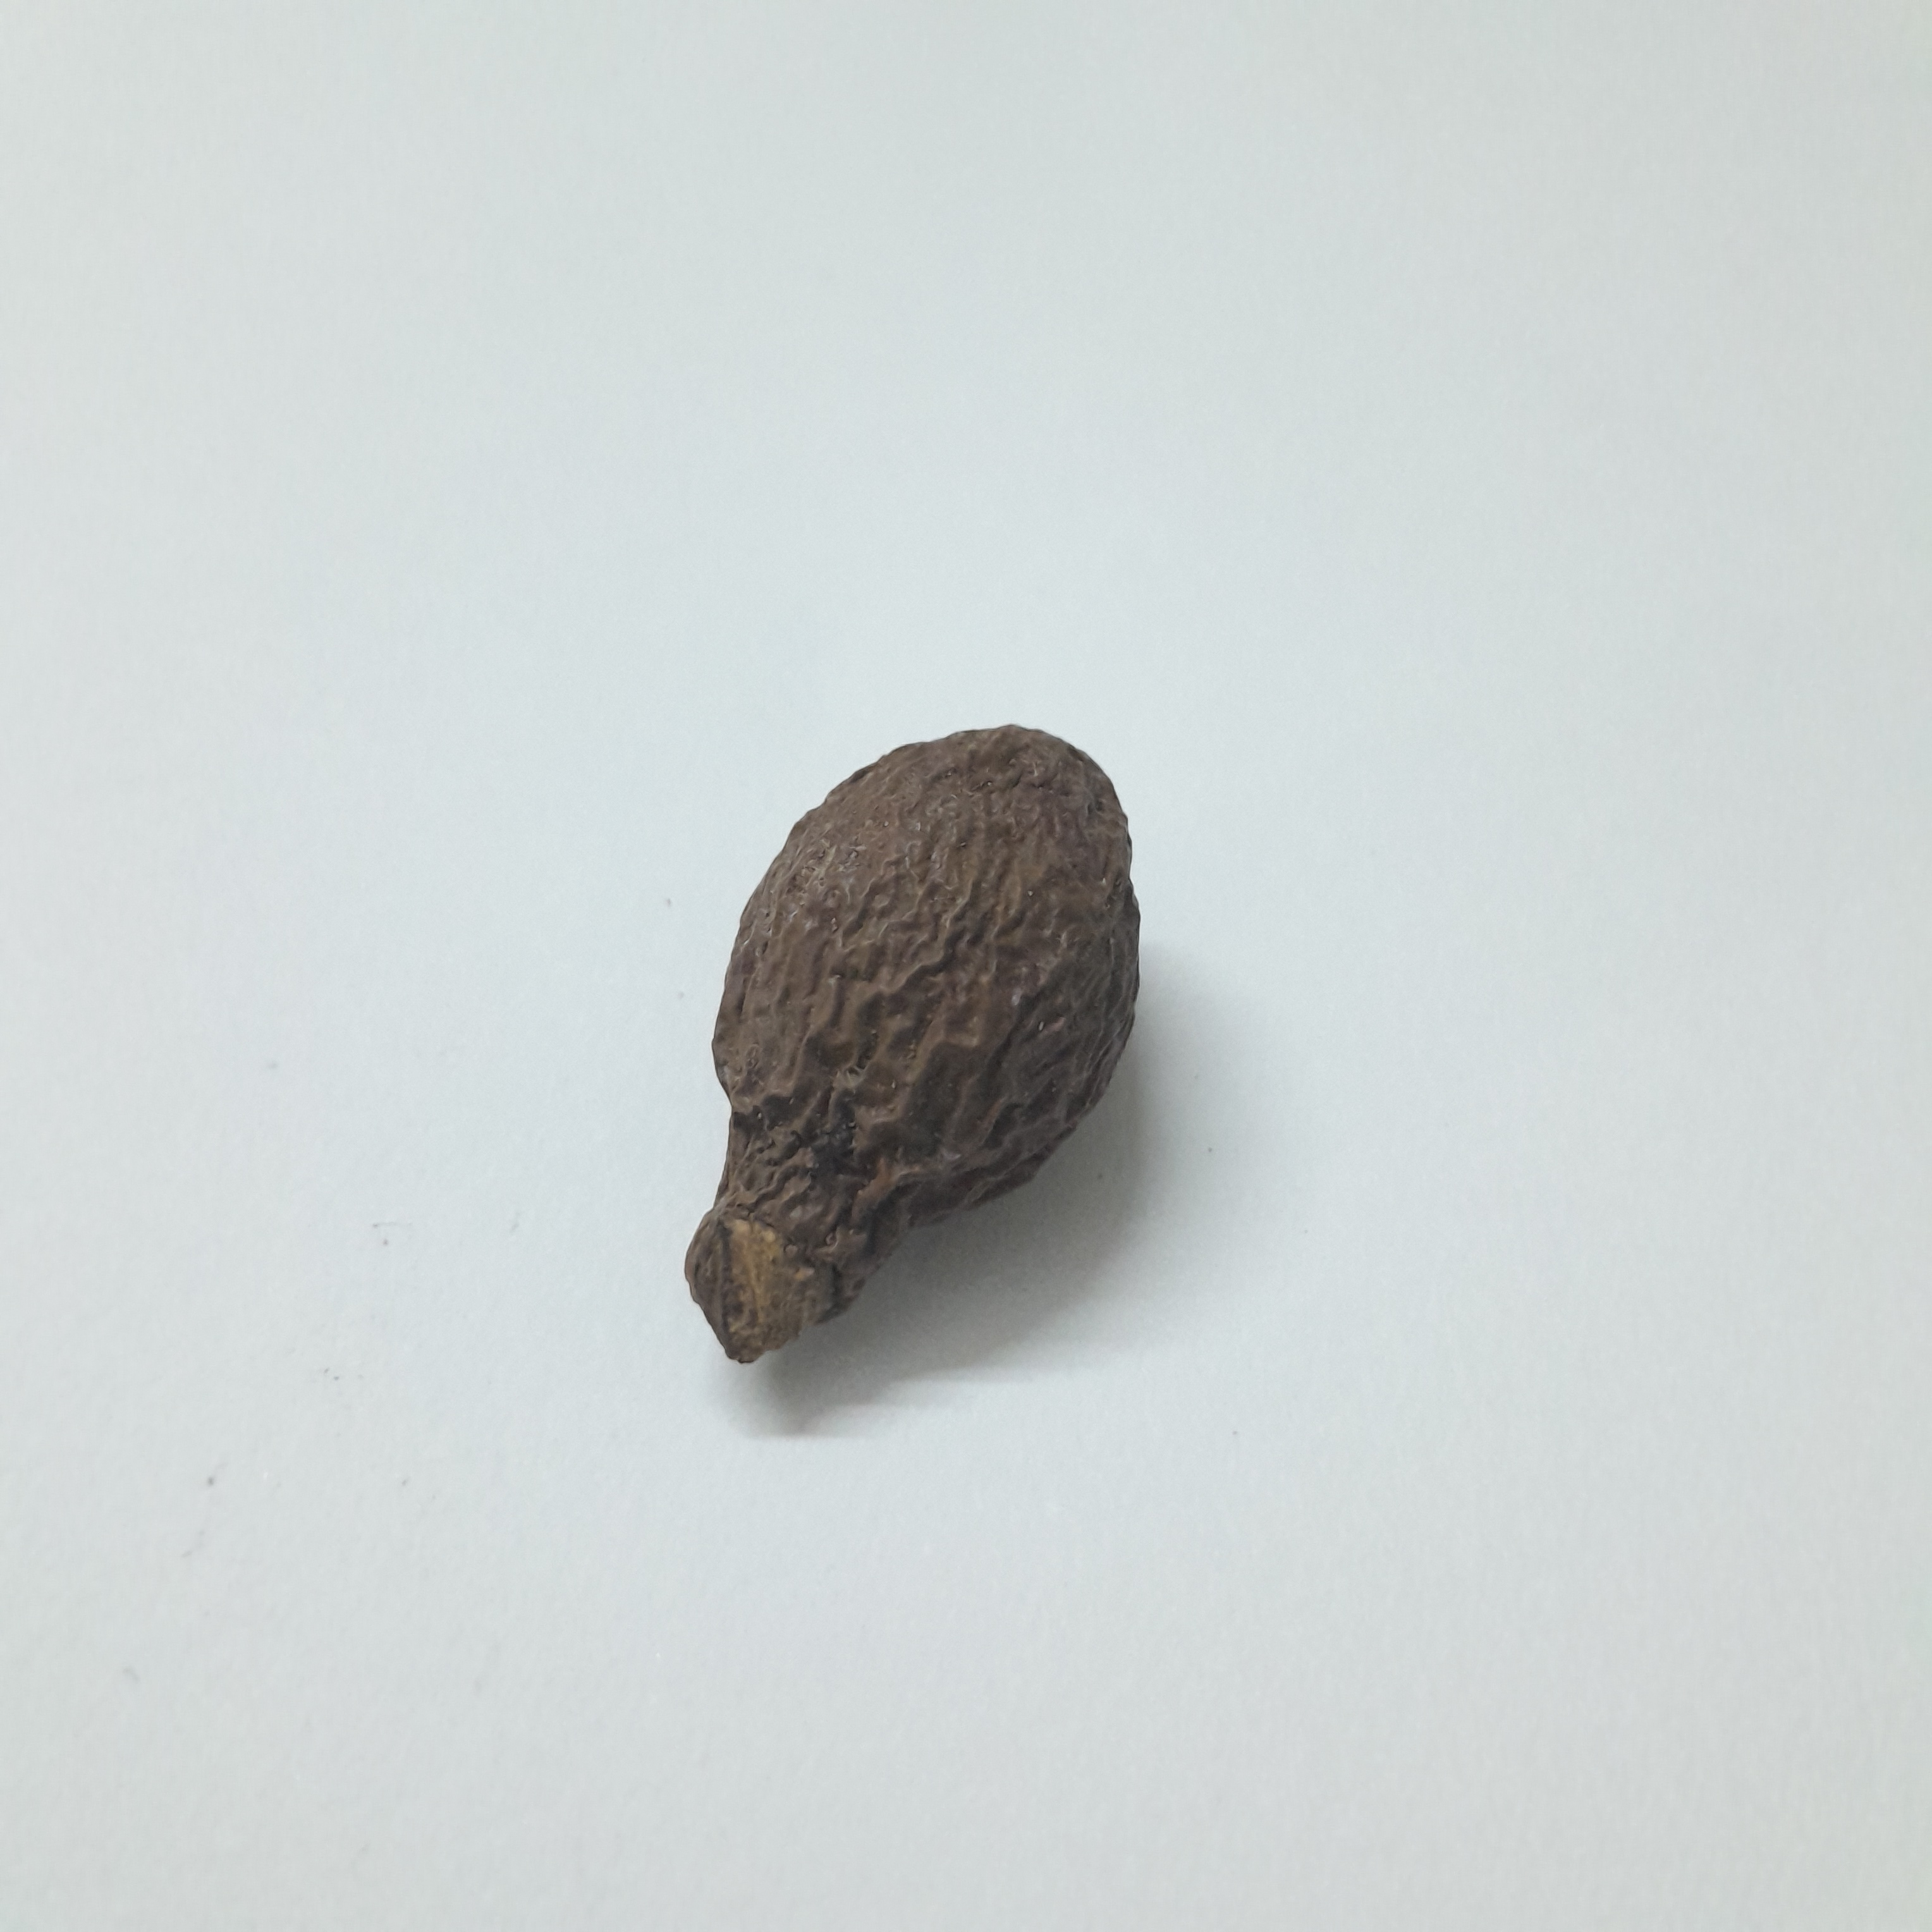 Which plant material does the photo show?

niranjanphal
